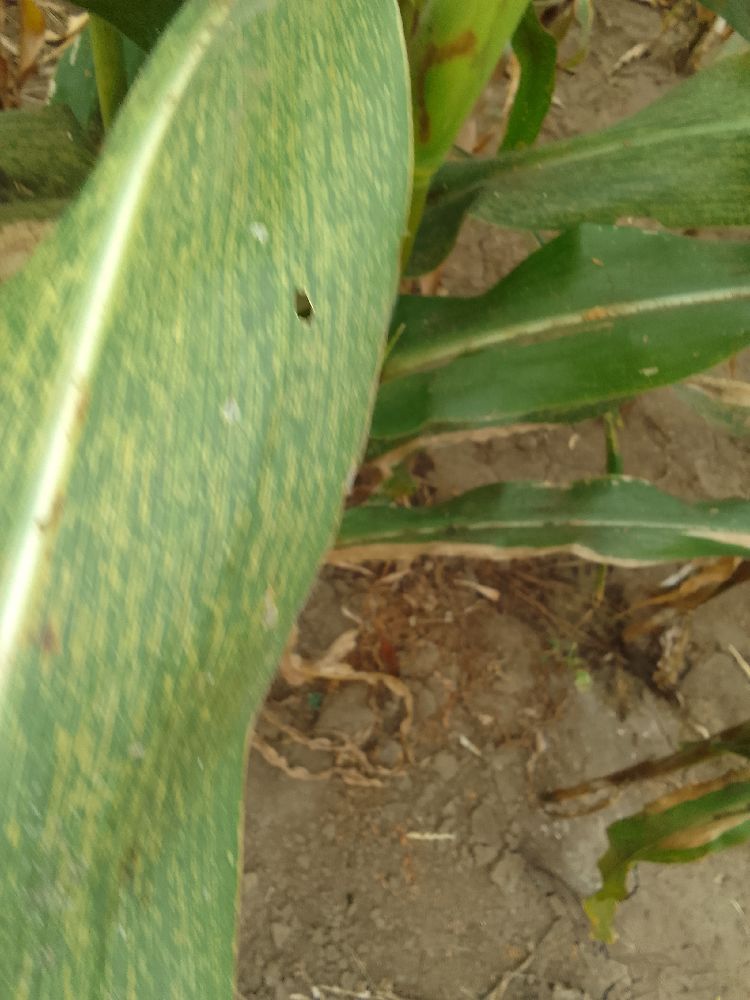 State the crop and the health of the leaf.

maize, maize streak virus
